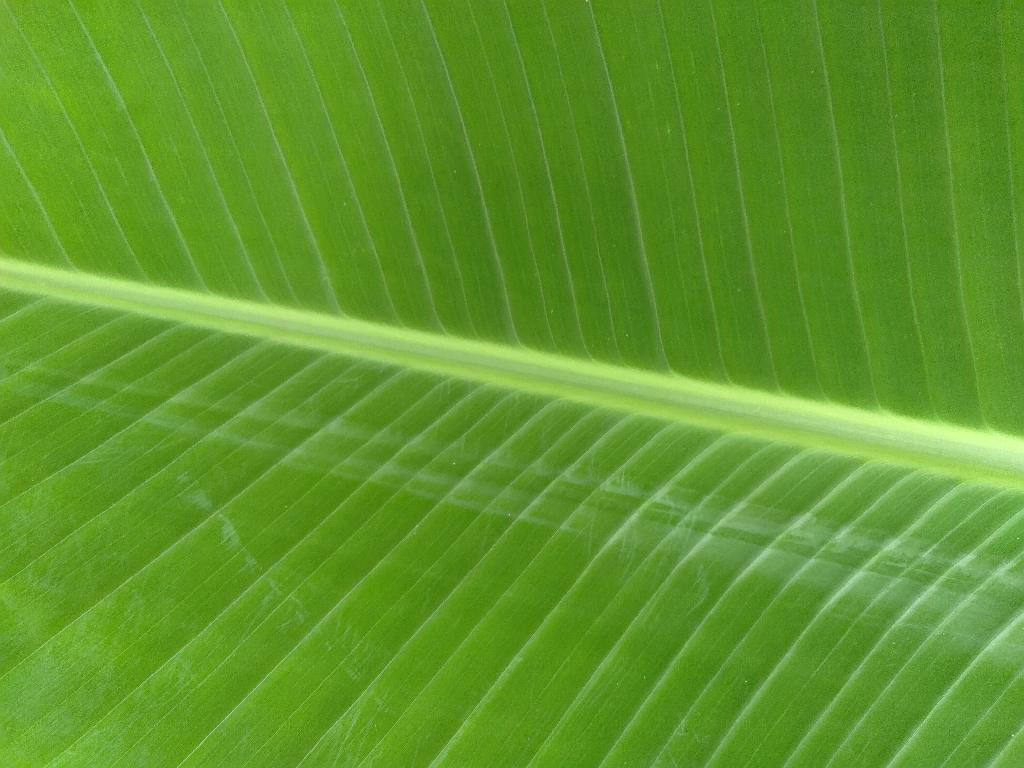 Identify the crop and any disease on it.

banana, healthy
